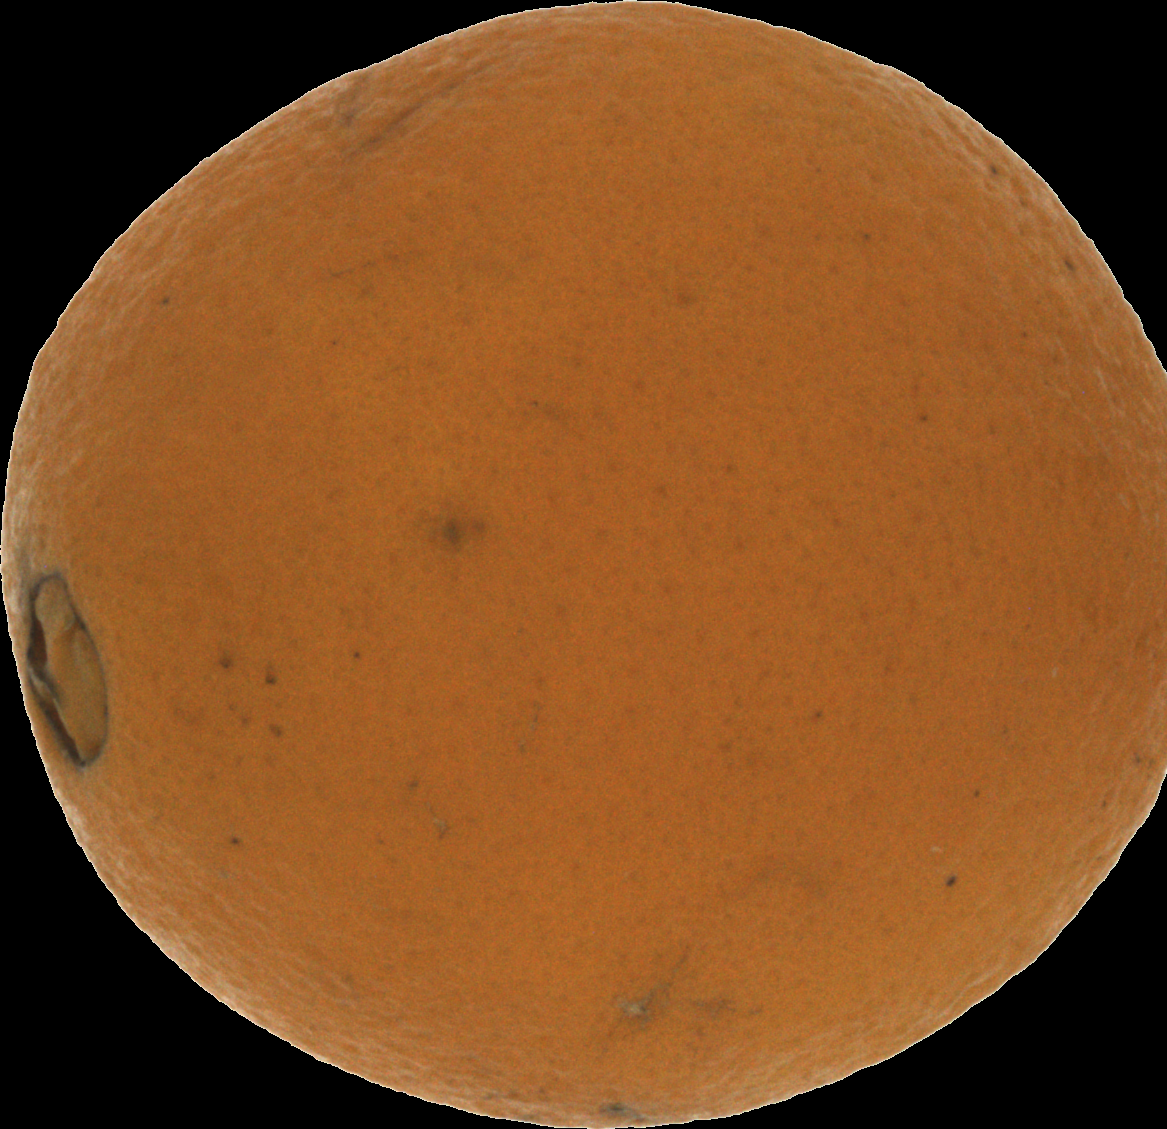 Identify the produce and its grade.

orange, bad
